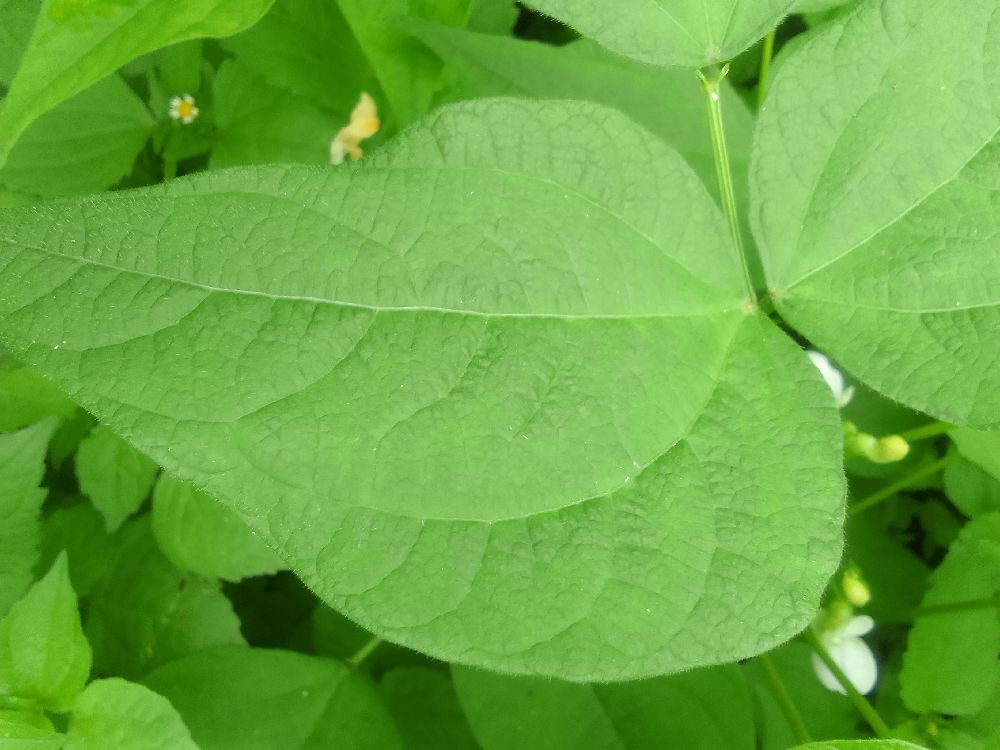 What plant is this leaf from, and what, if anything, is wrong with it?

common bean, healthy
